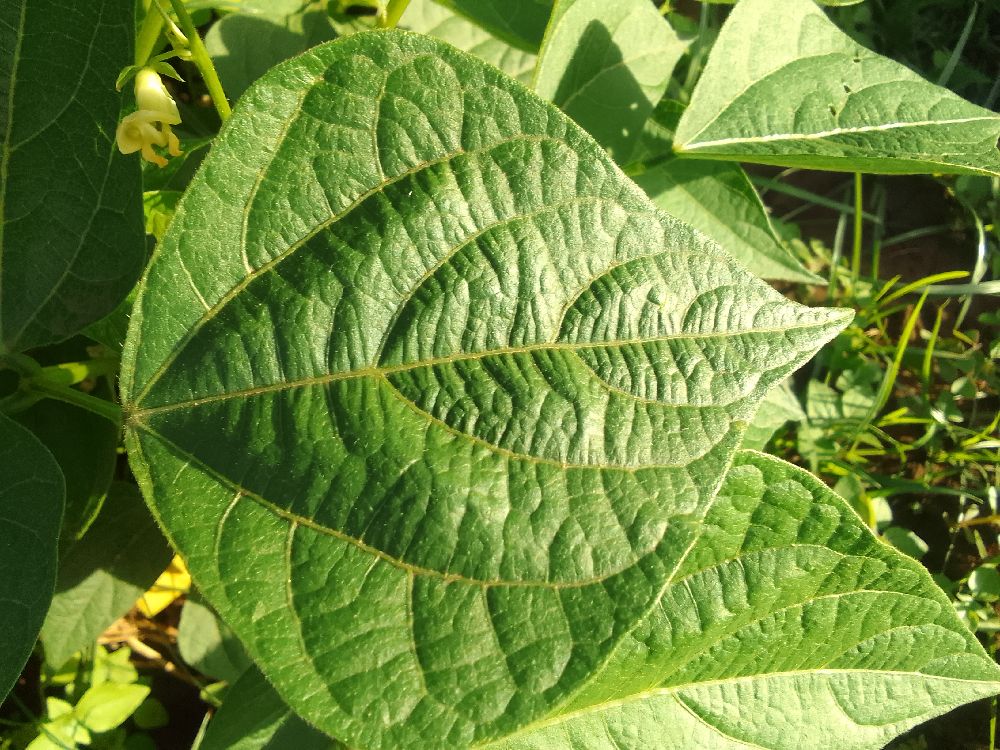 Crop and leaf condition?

common bean, healthy
